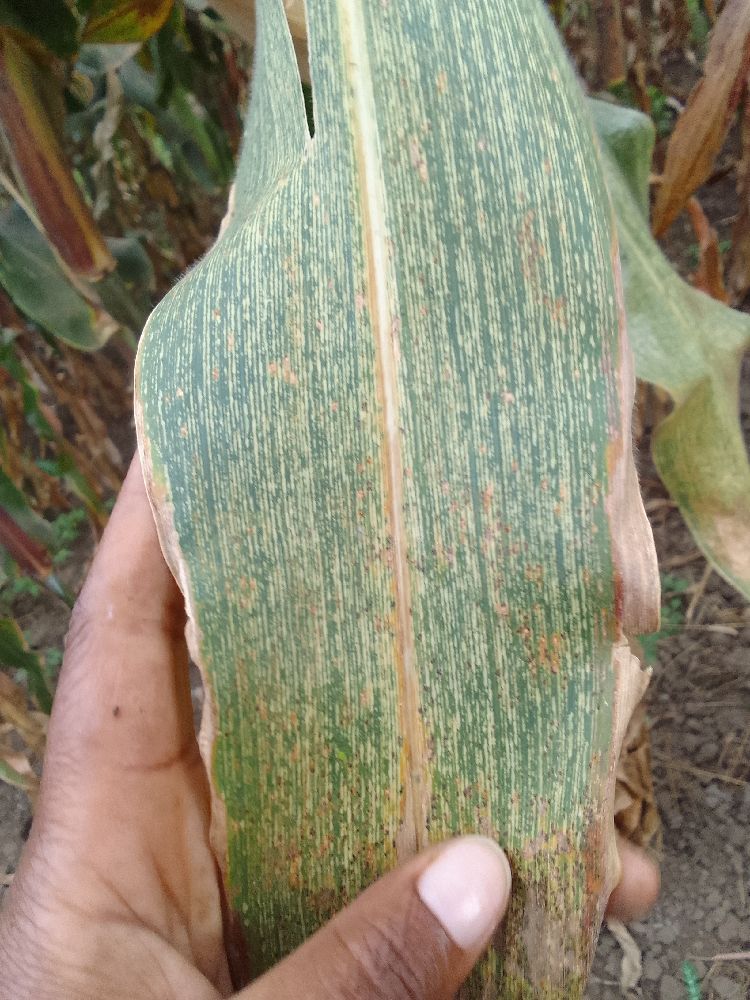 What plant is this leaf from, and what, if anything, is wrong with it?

maize, maize streak virus
